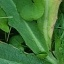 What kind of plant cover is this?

structured weed
